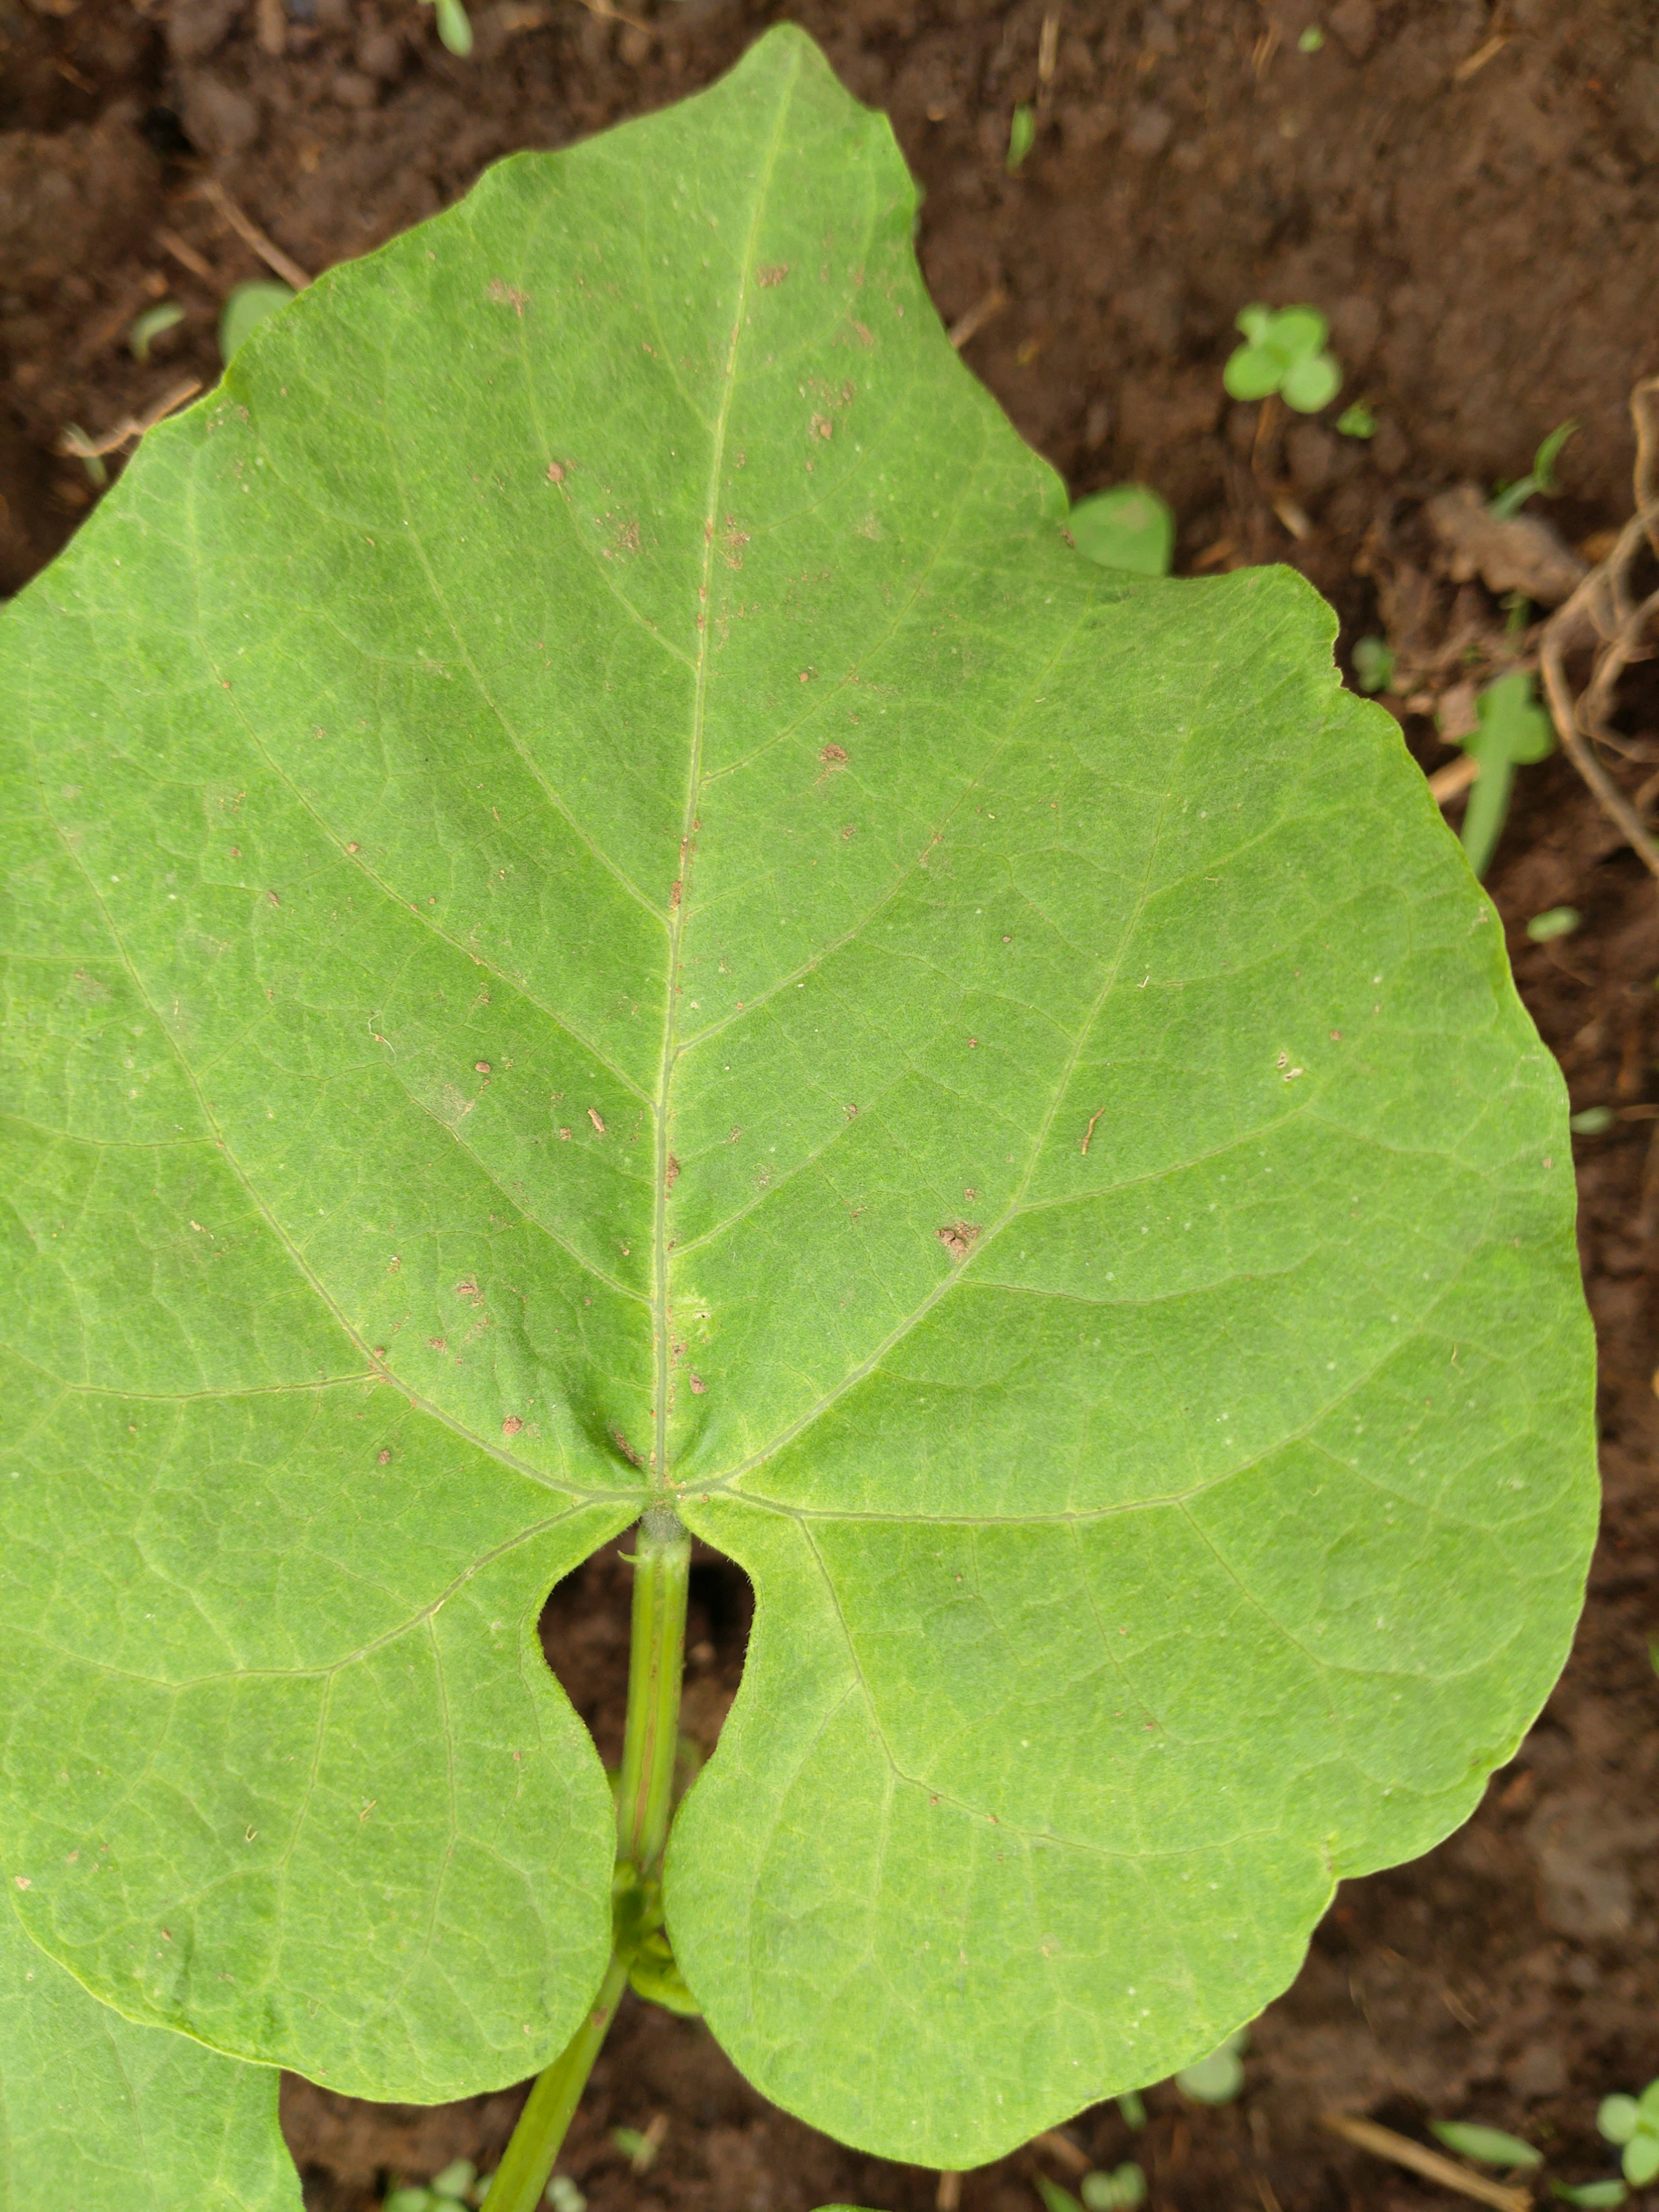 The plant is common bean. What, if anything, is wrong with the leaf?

healthy
